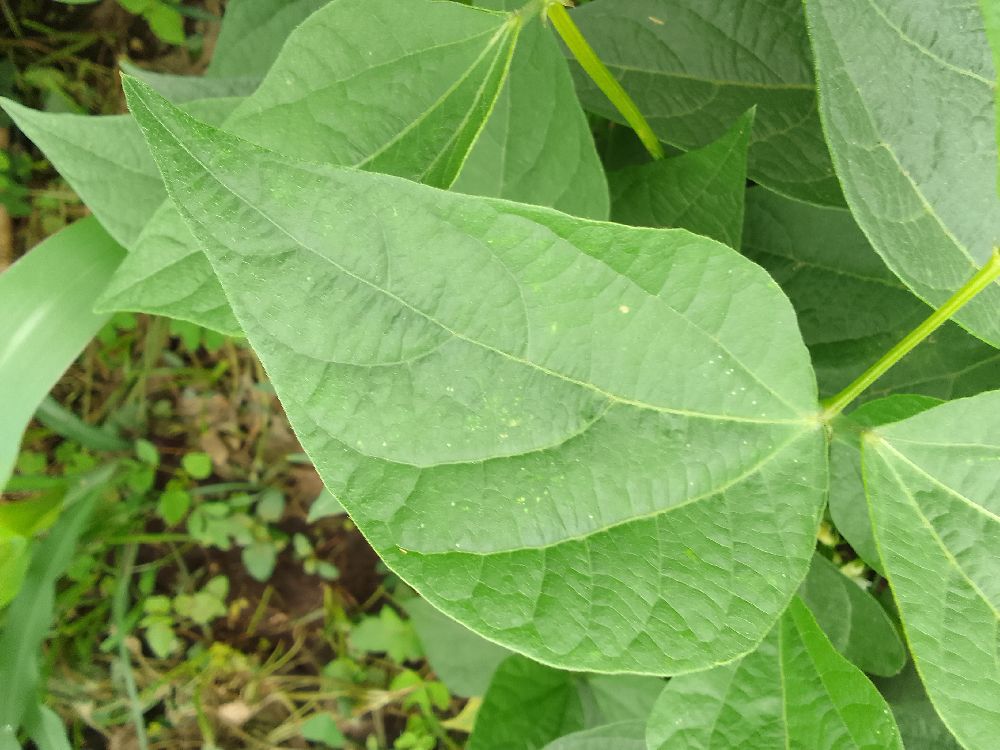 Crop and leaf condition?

common bean, healthy
